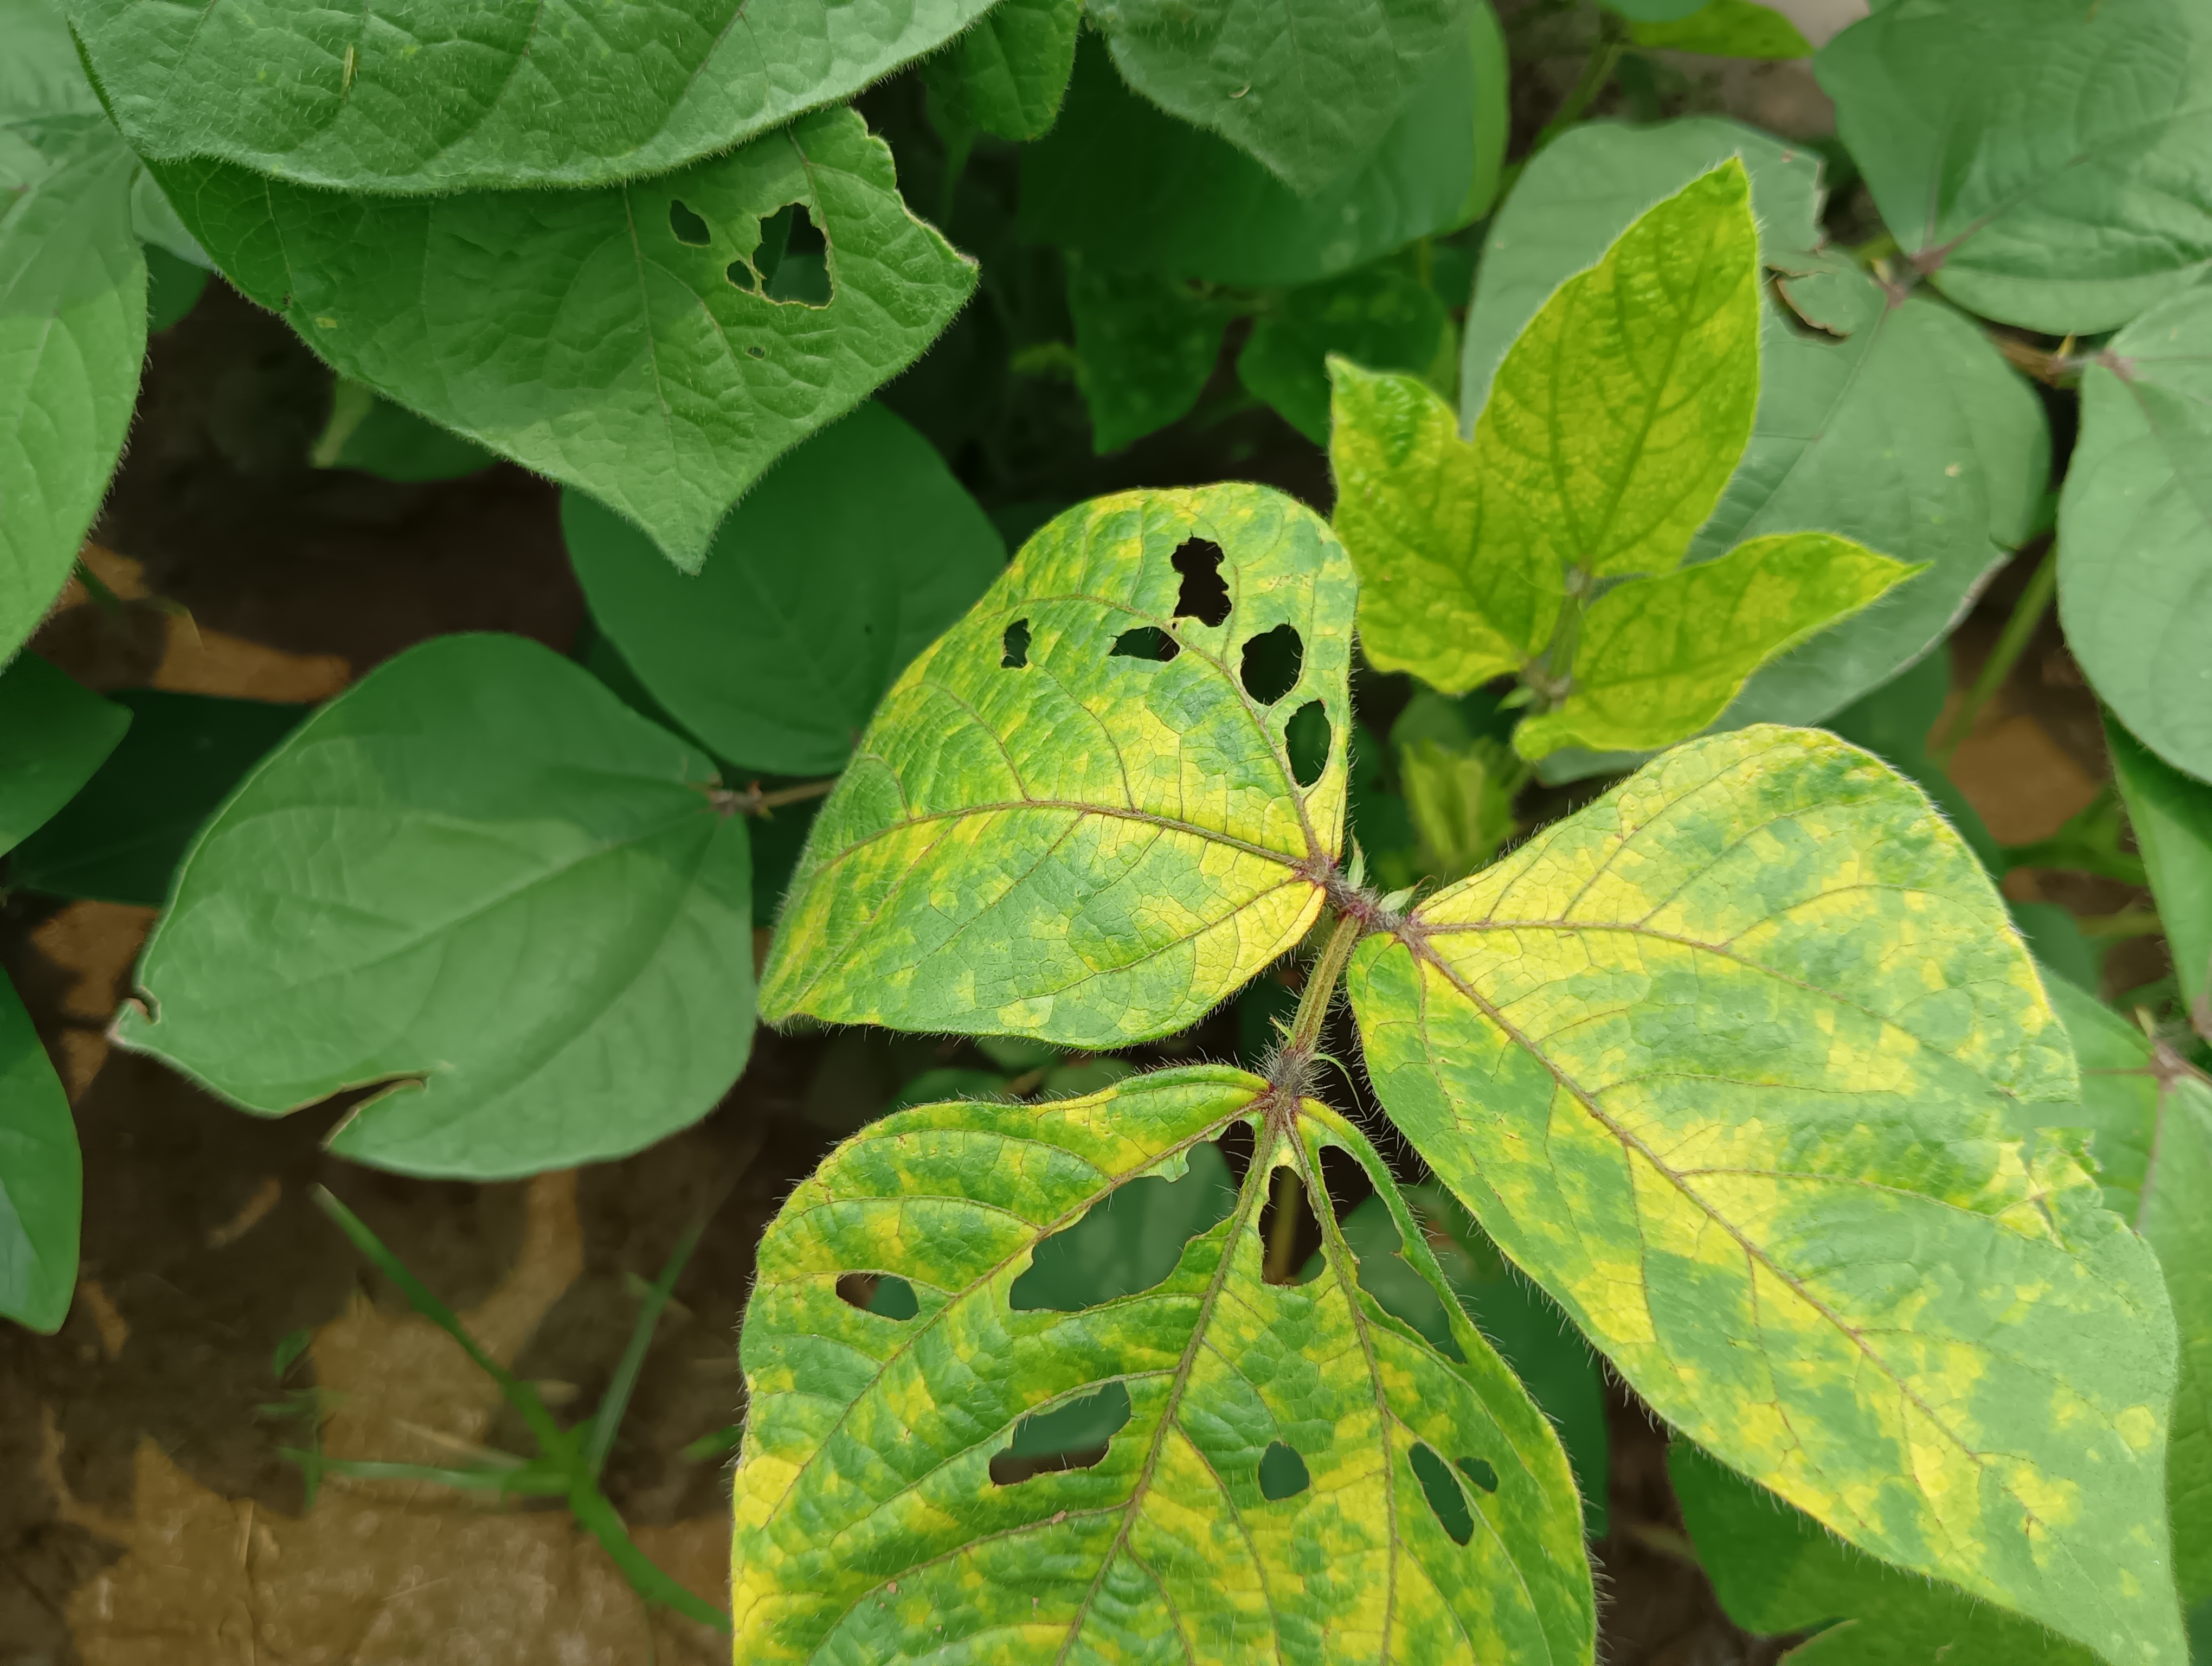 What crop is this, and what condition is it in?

mungbean, yellow mosaic
